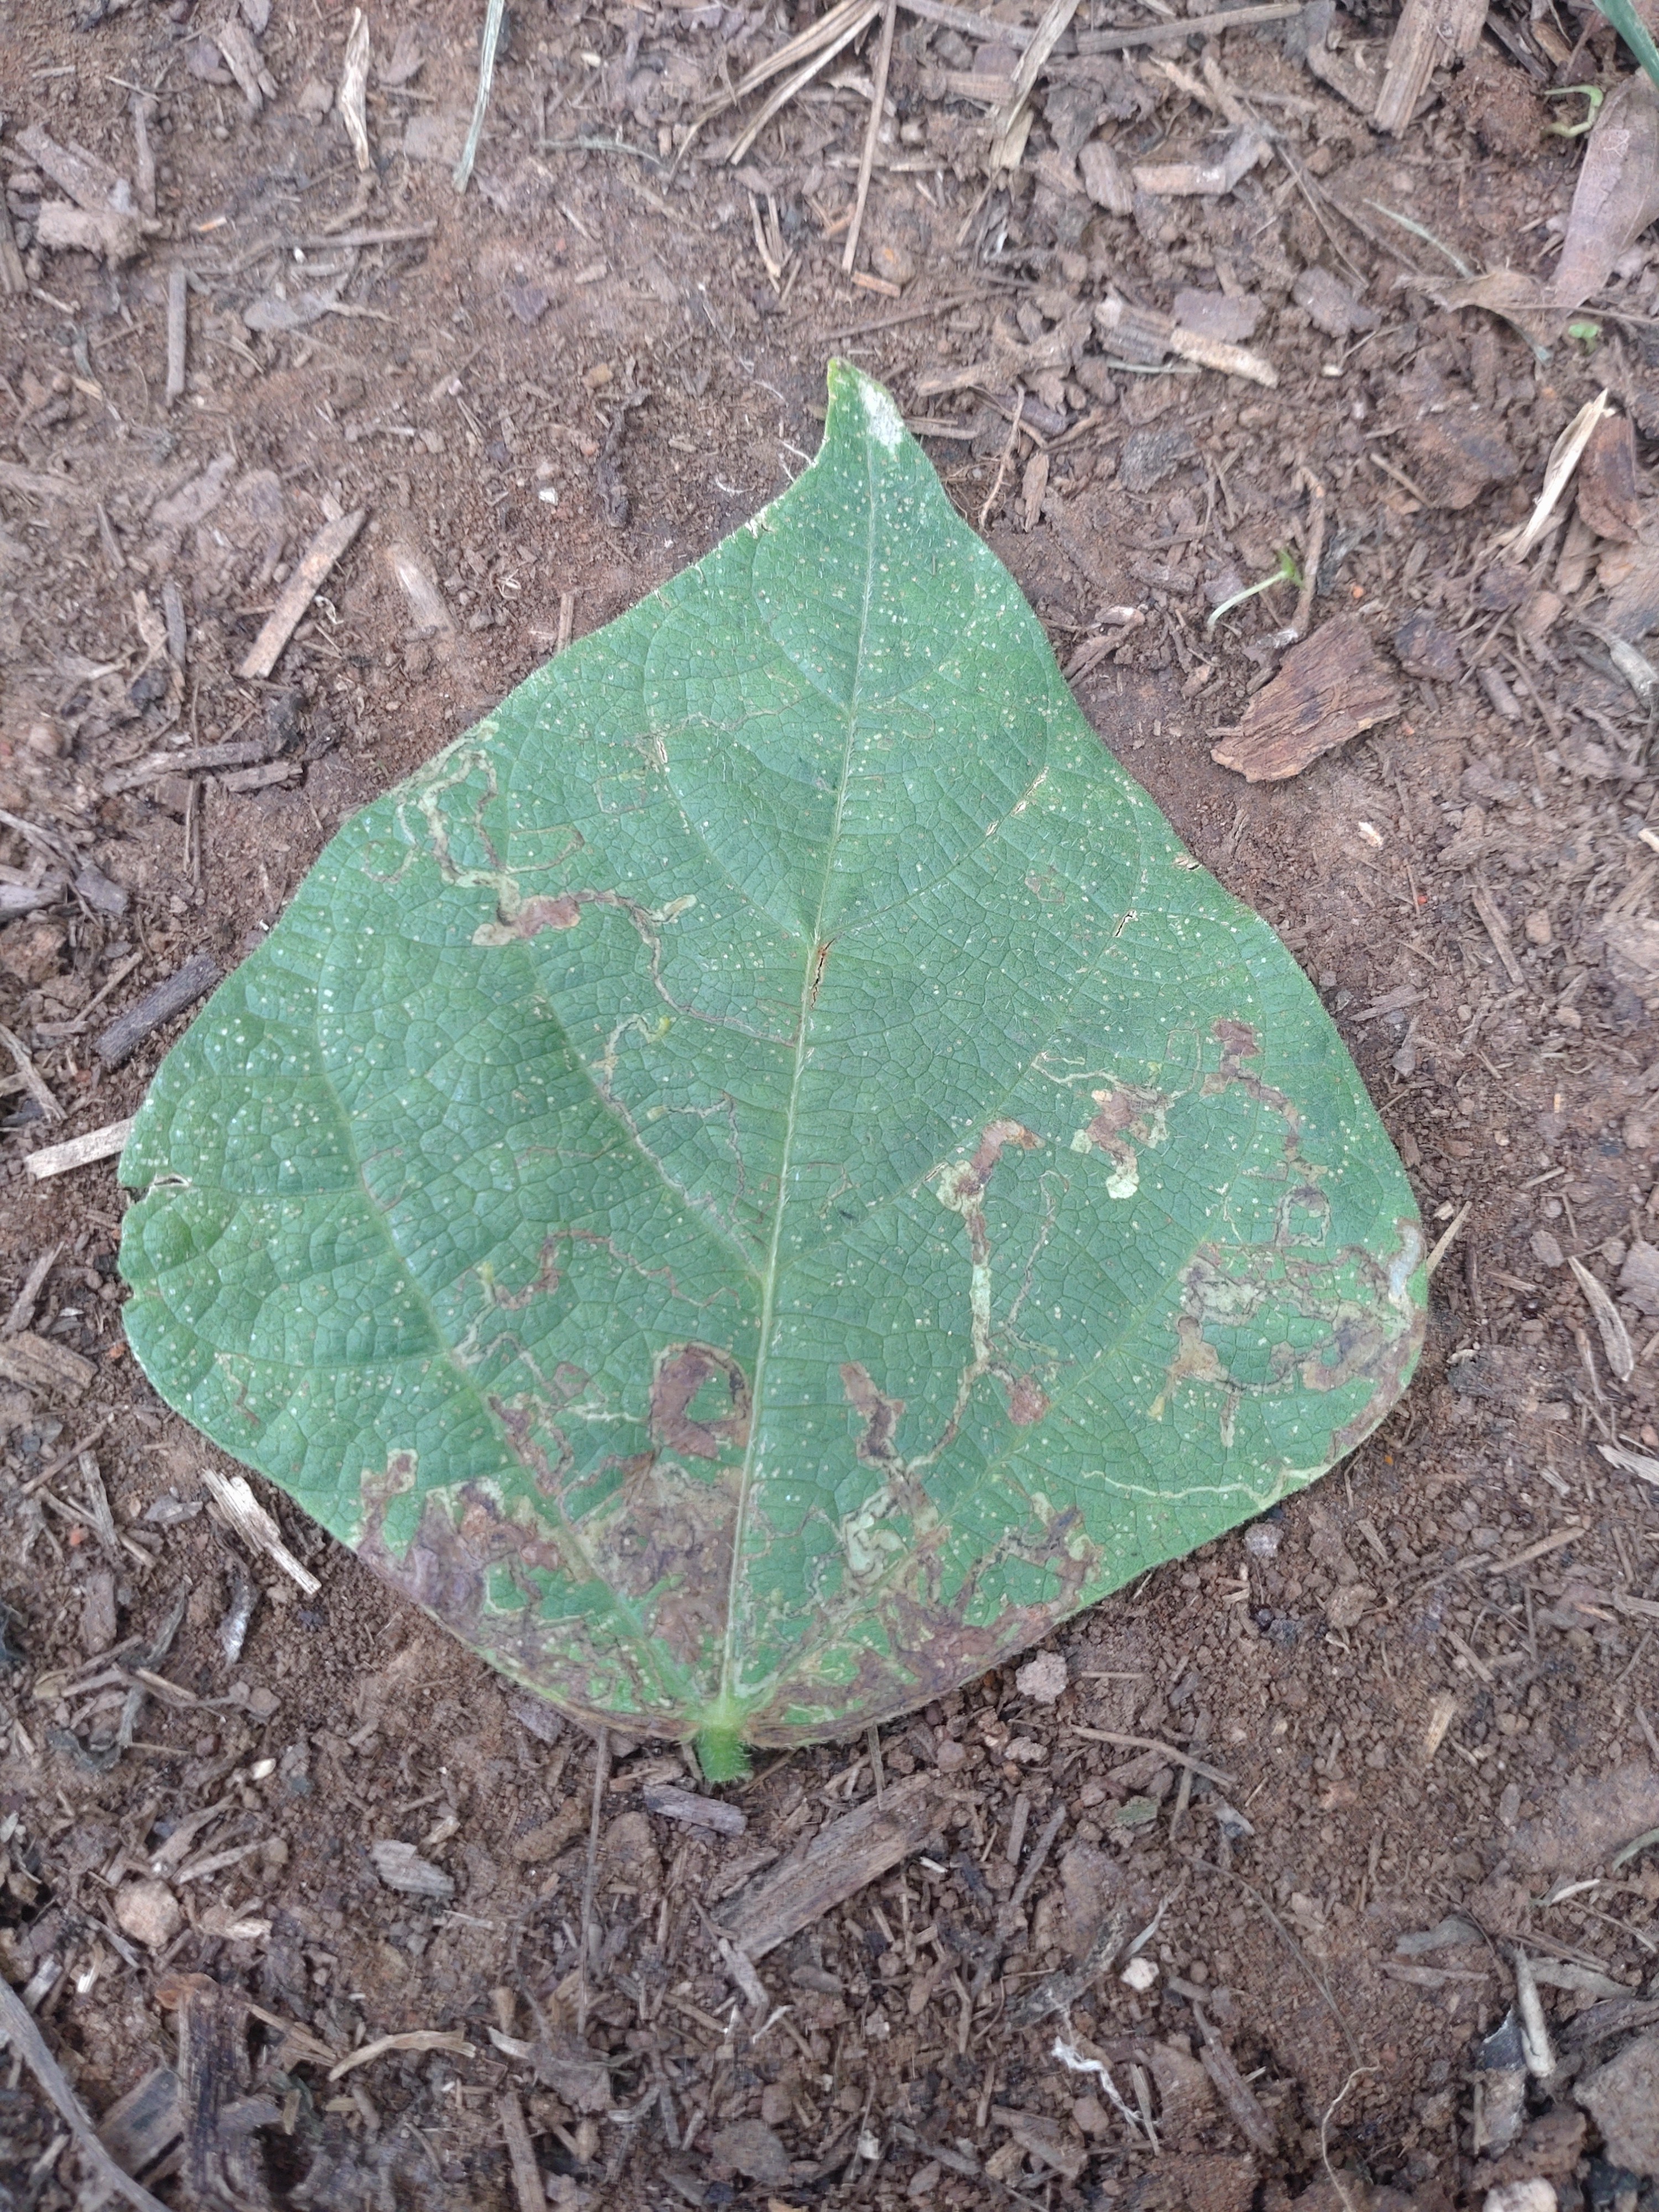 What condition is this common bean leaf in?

anthracnose
